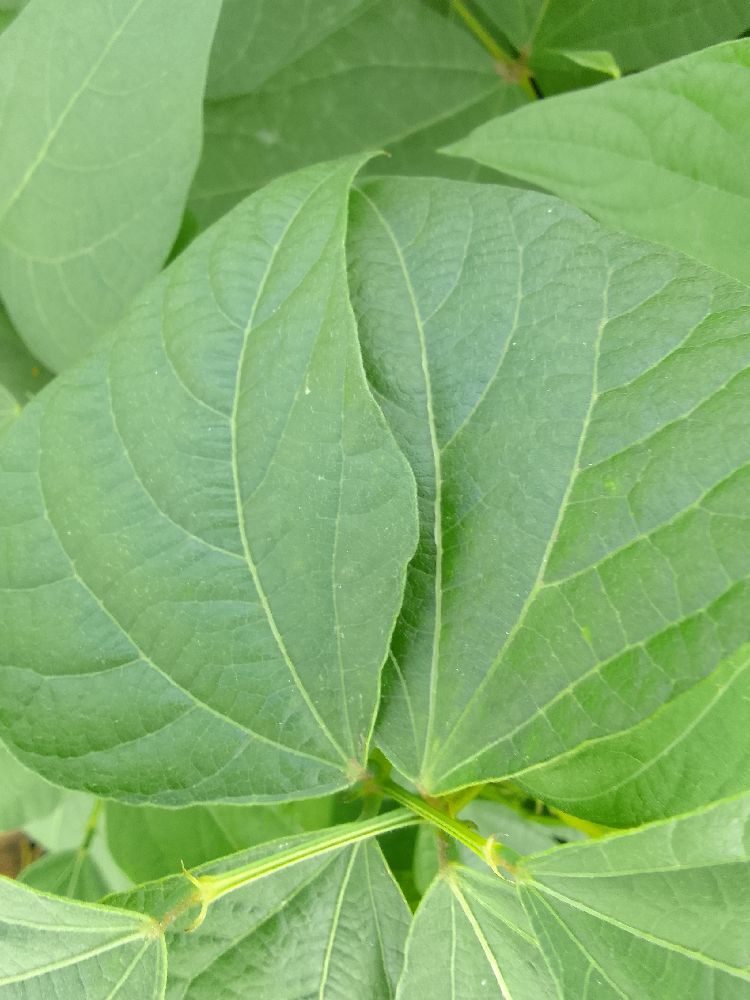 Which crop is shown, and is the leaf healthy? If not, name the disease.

common bean, healthy
